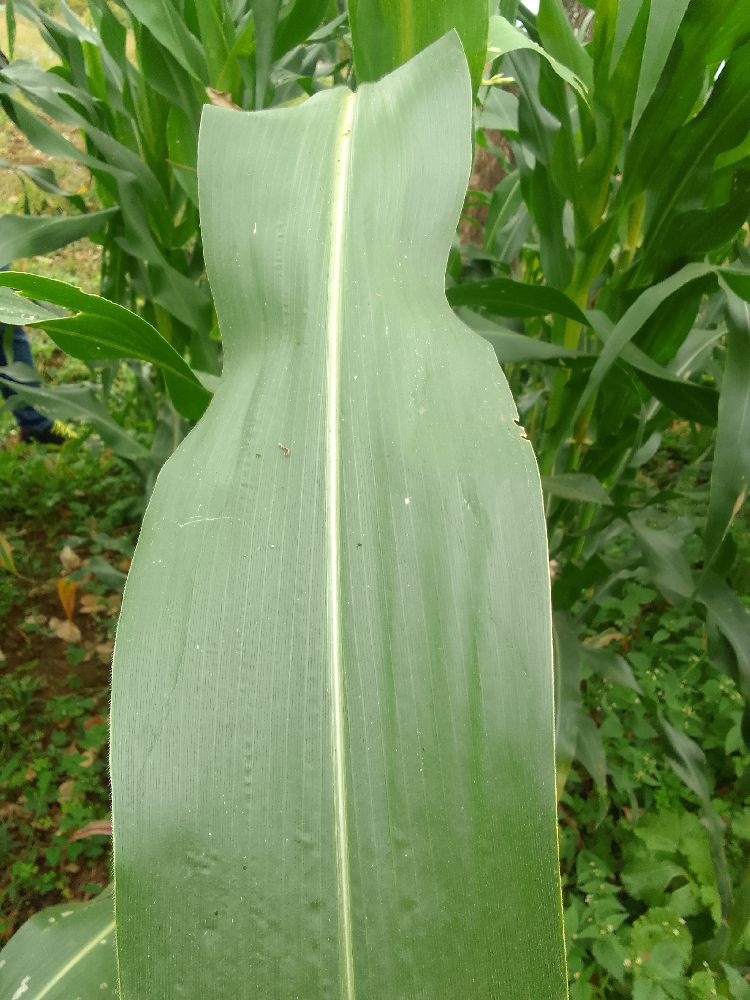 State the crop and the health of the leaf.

maize, healthy
